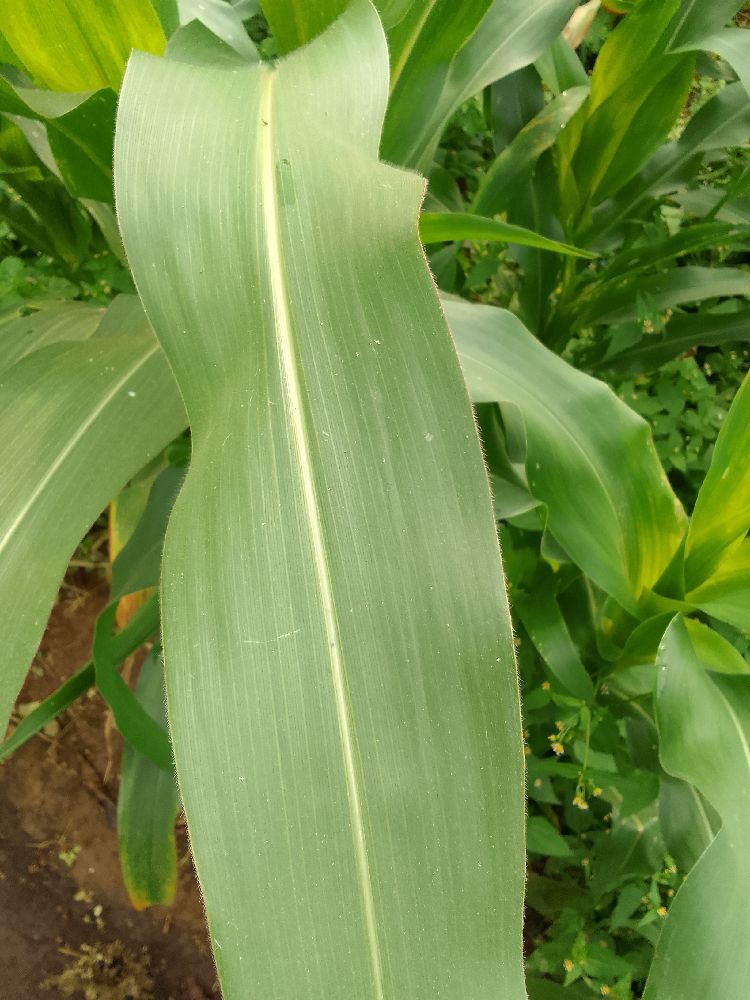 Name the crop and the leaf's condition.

maize, healthy
